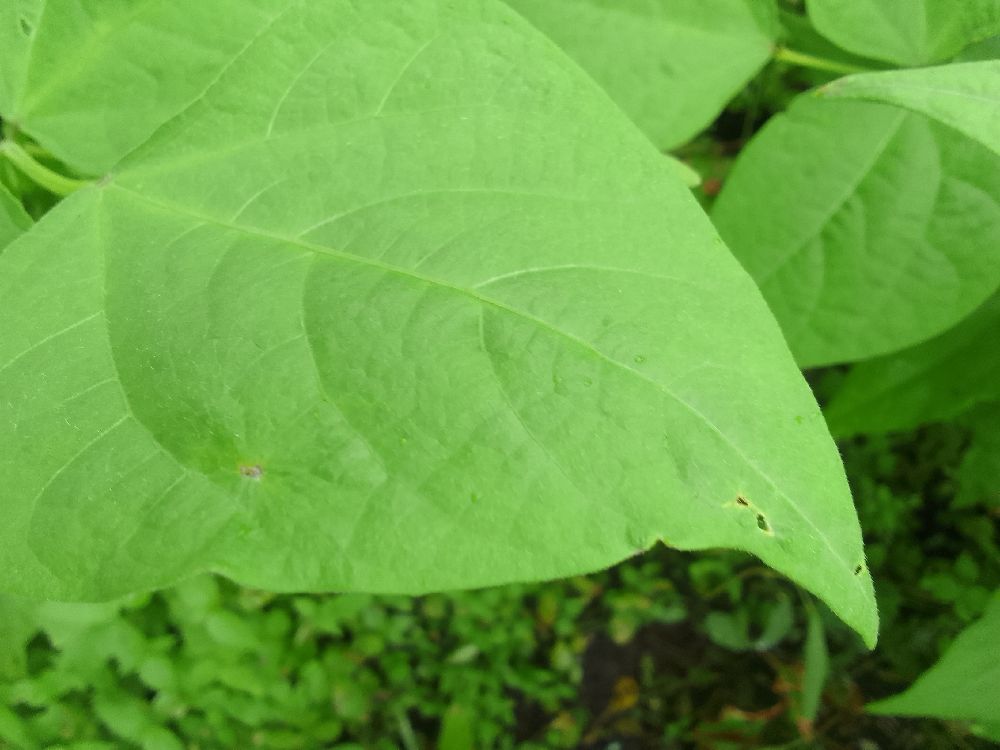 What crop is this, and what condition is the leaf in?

common bean, healthy
